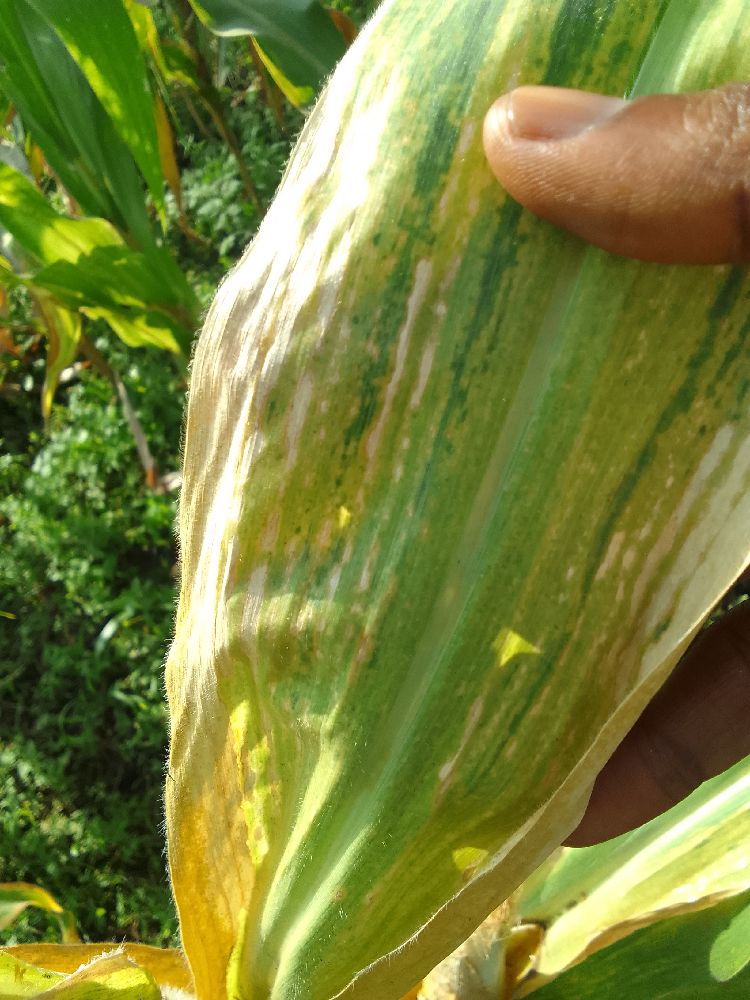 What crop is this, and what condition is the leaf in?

maize, maize lethal necrosis
